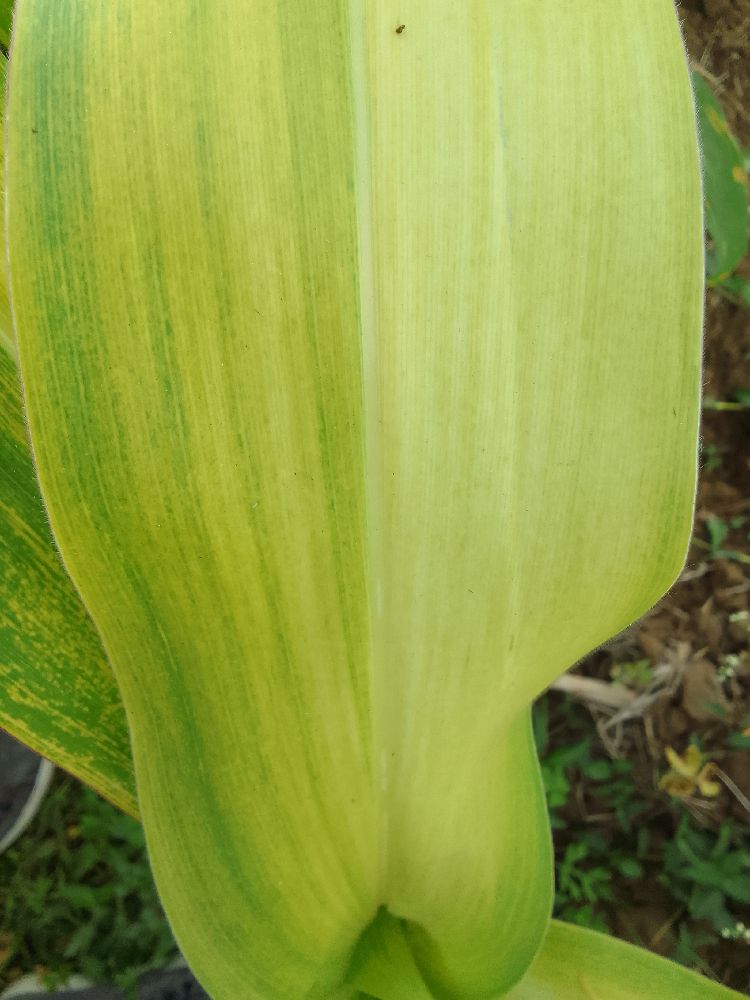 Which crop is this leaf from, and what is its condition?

maize, maize lethal necrosis
